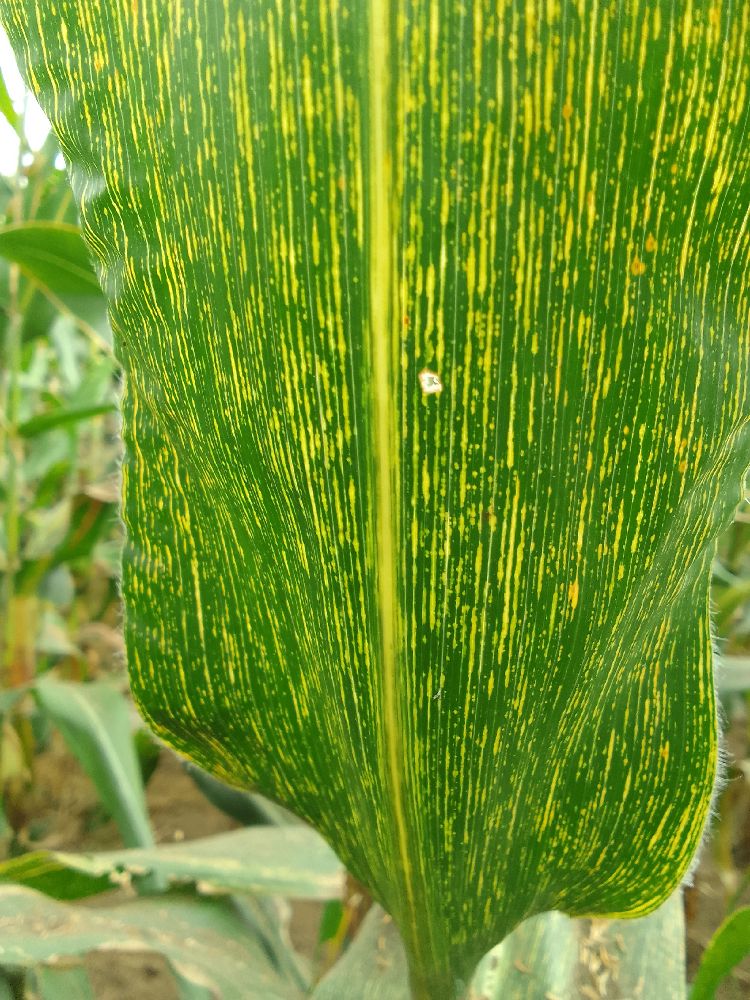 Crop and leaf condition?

maize, maize streak virus
